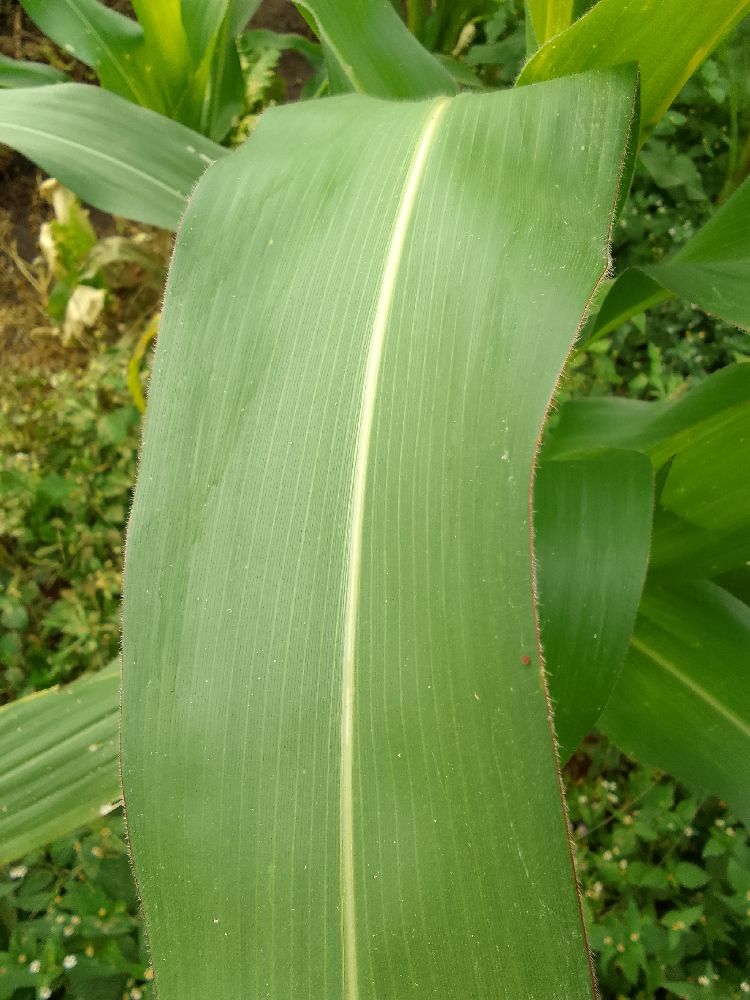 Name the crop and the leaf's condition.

maize, healthy
